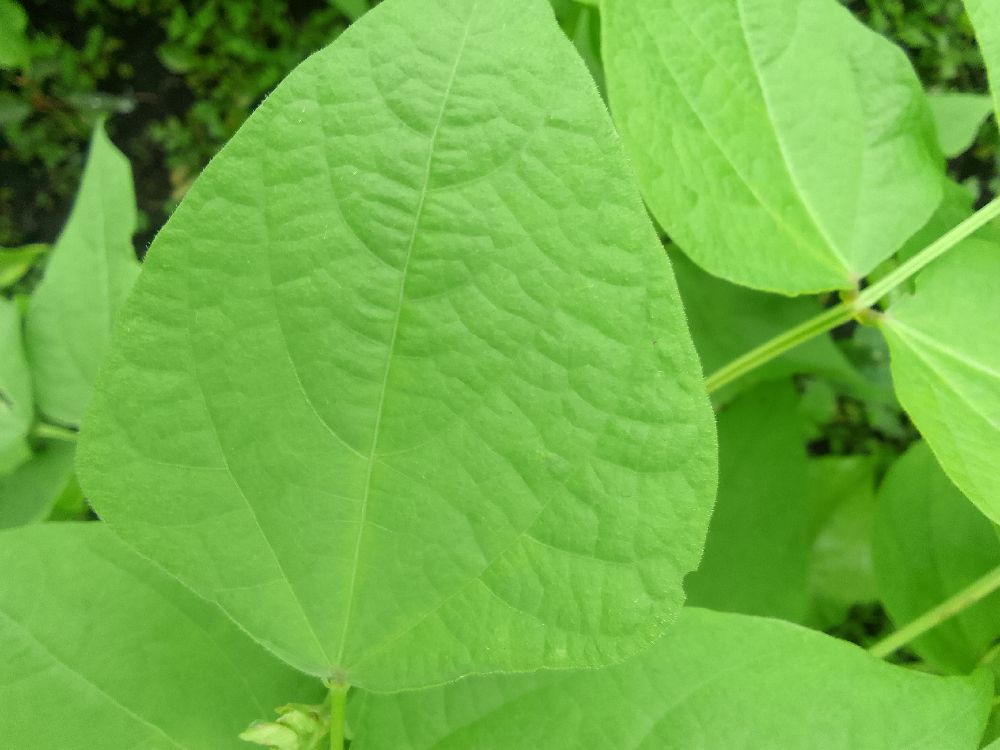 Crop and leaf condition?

common bean, healthy
